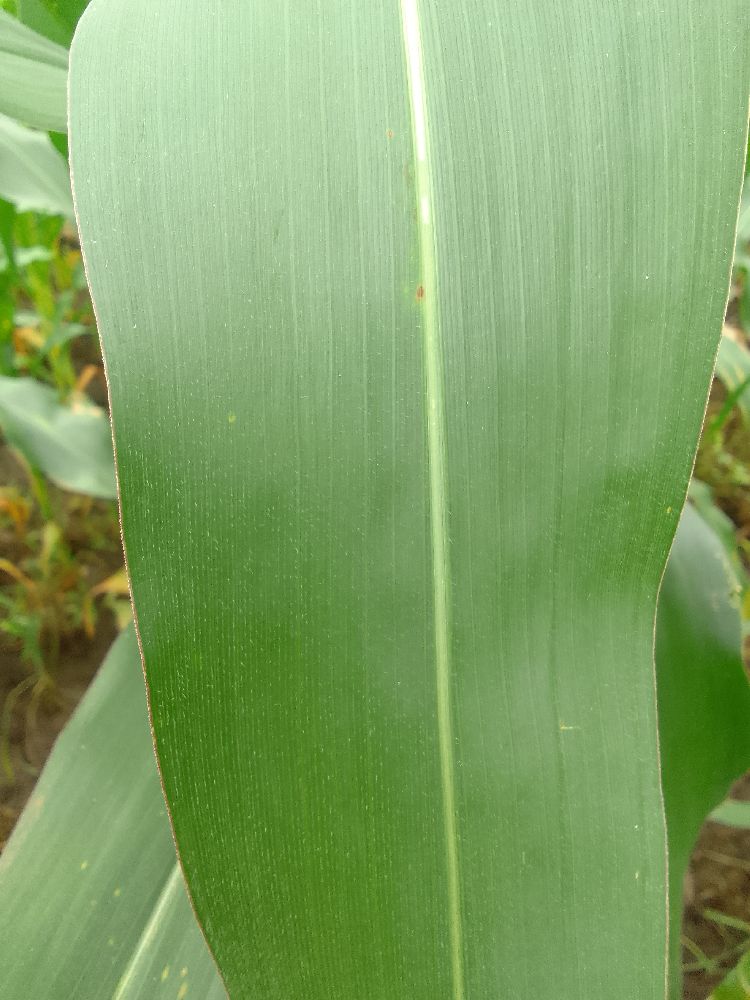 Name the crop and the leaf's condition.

maize, healthy
